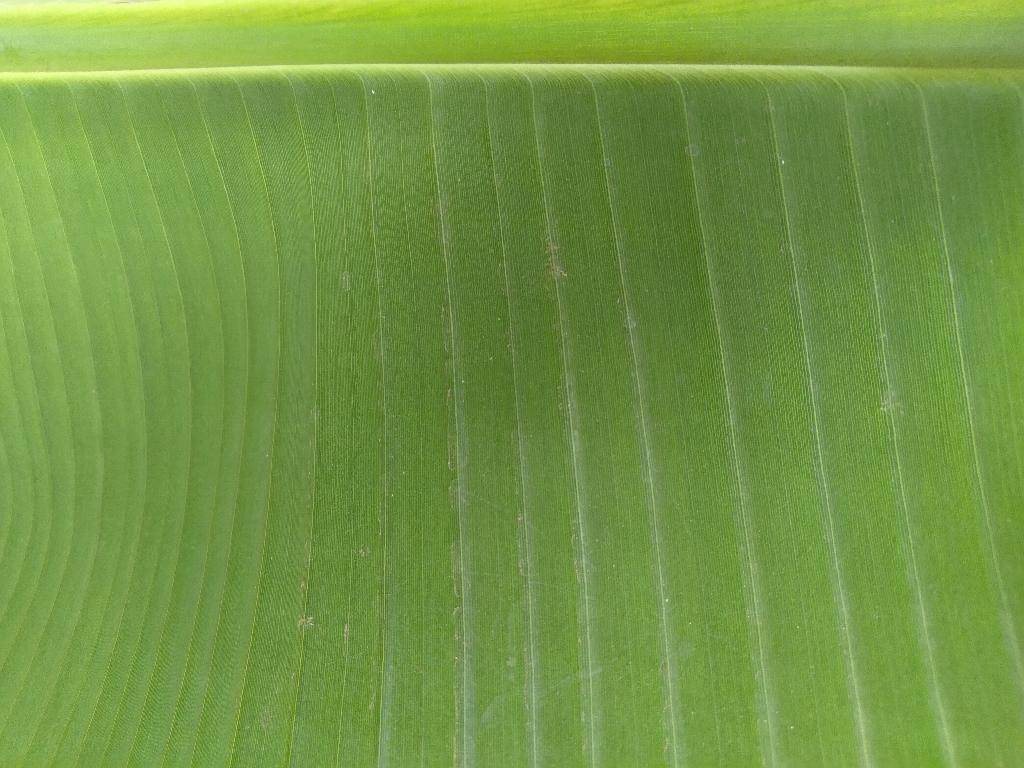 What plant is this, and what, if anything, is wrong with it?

banana, healthy
